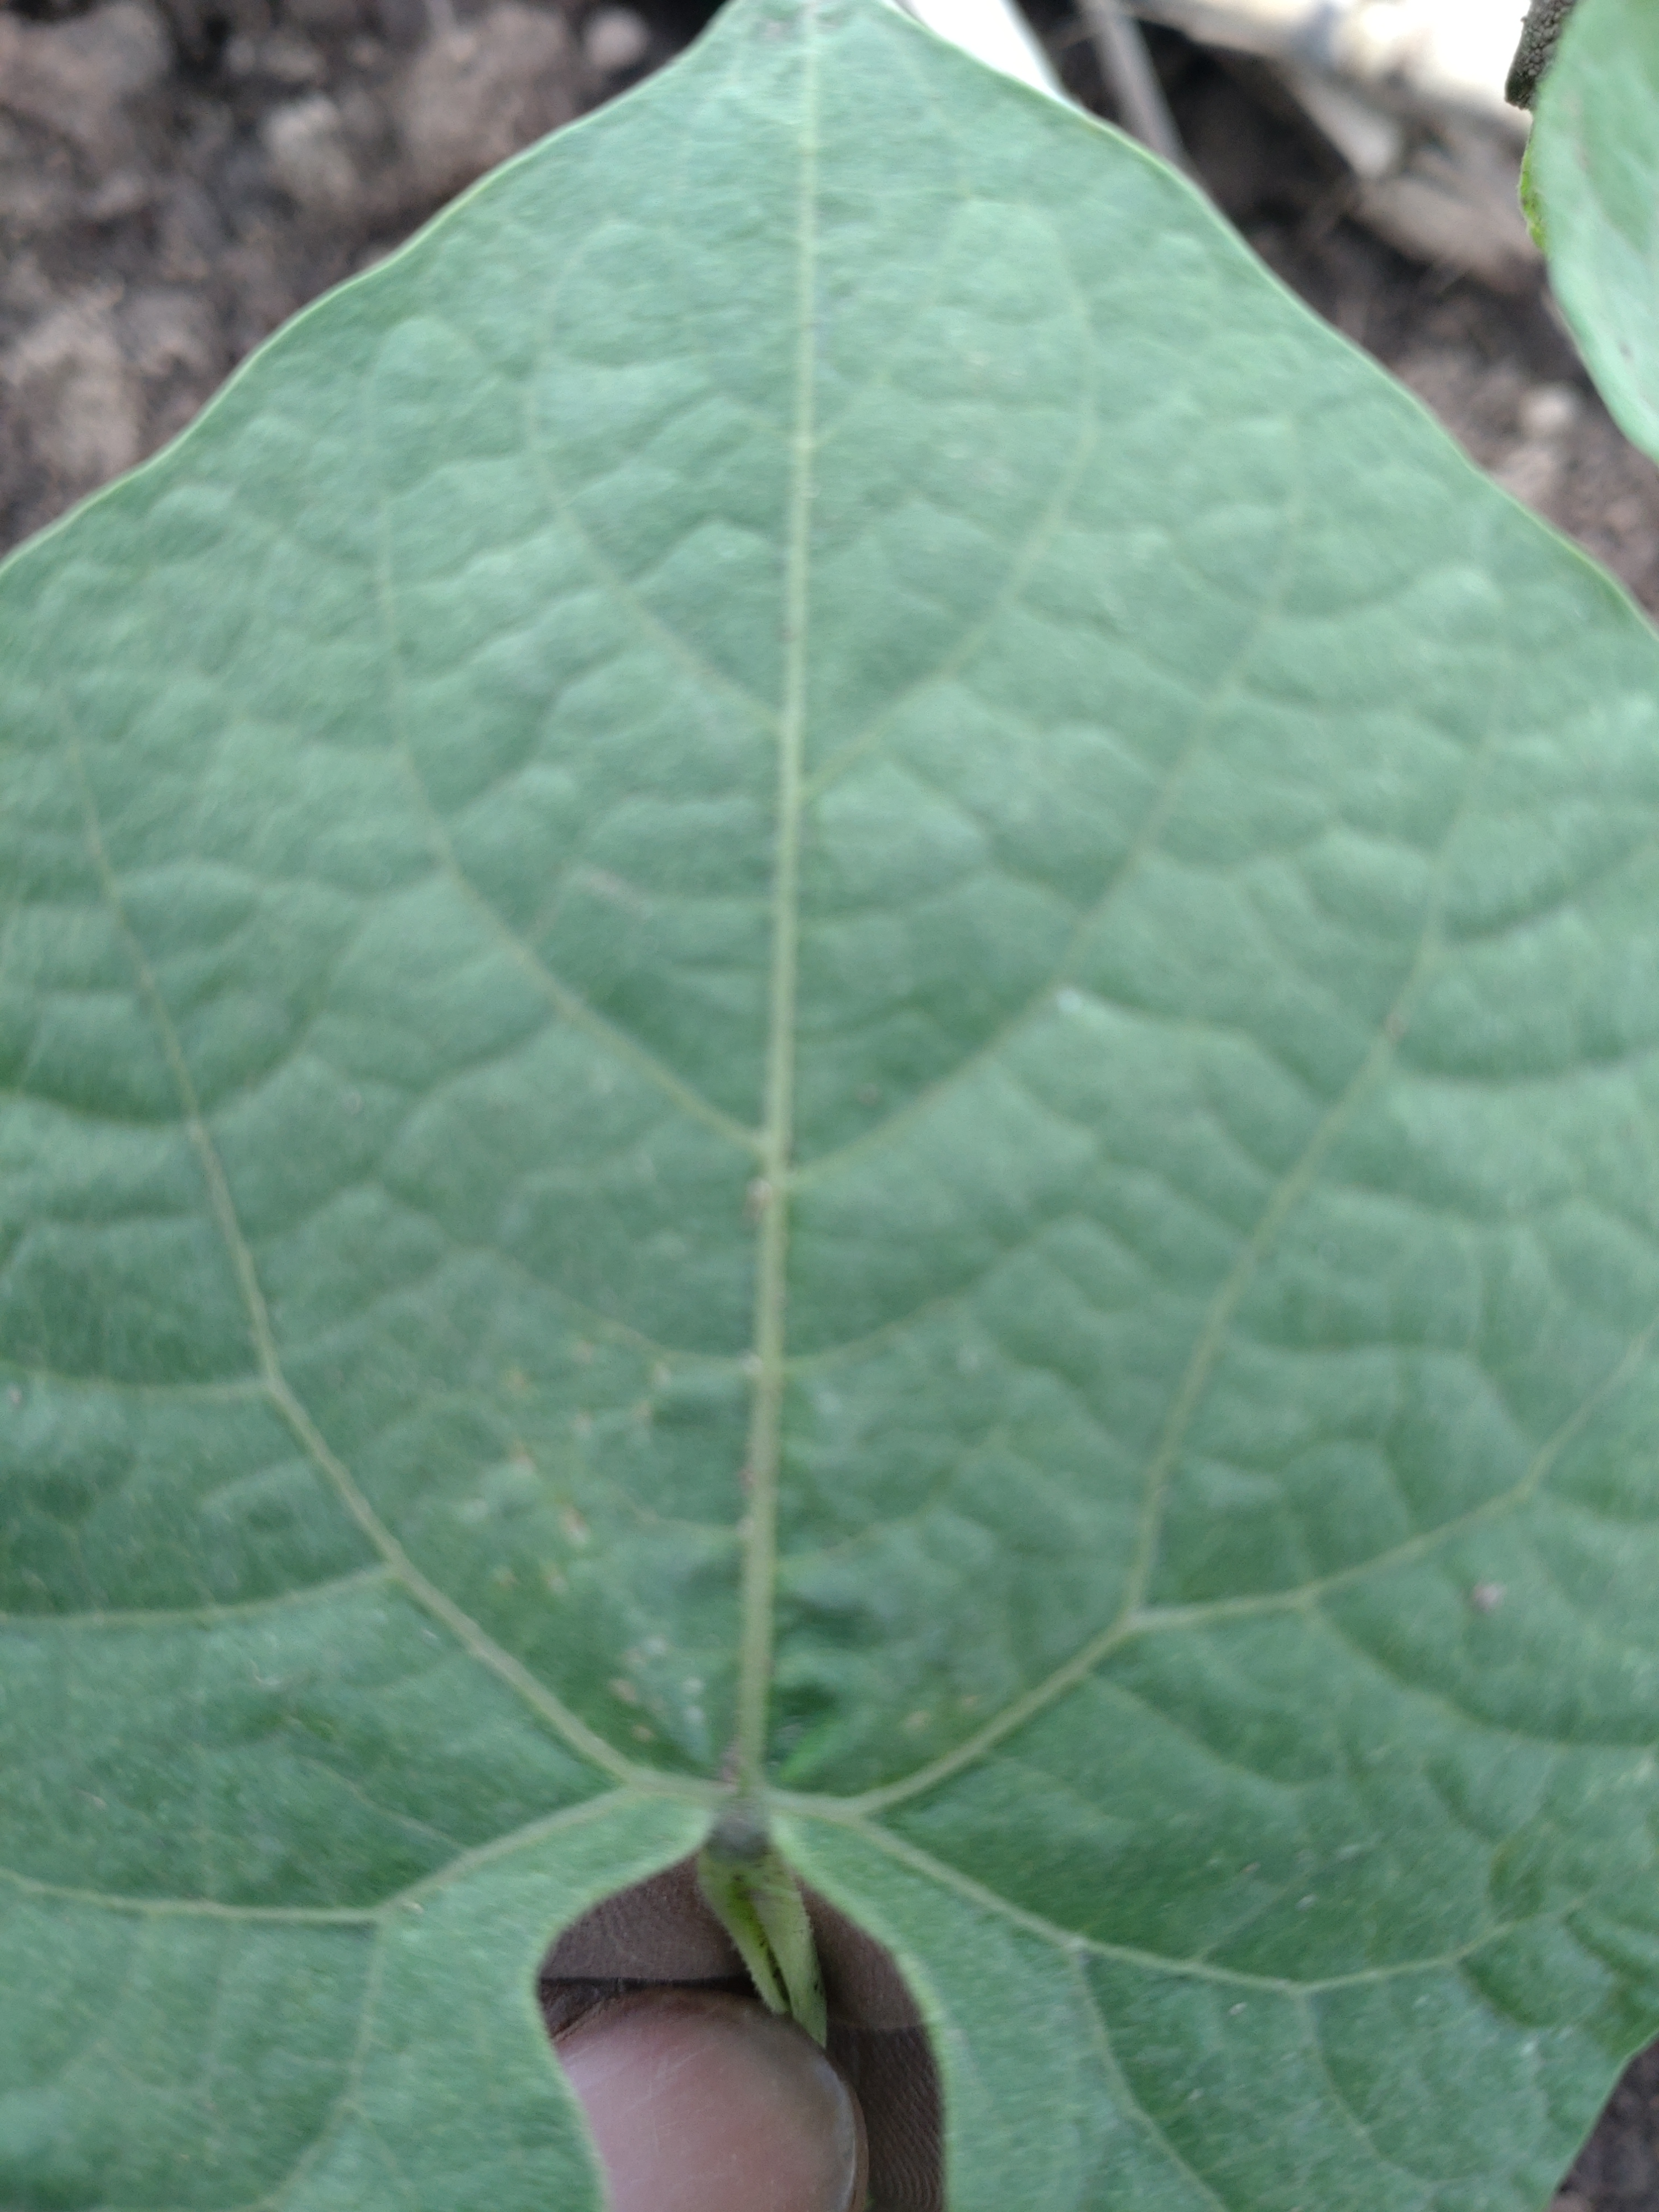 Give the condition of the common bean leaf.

healthy
